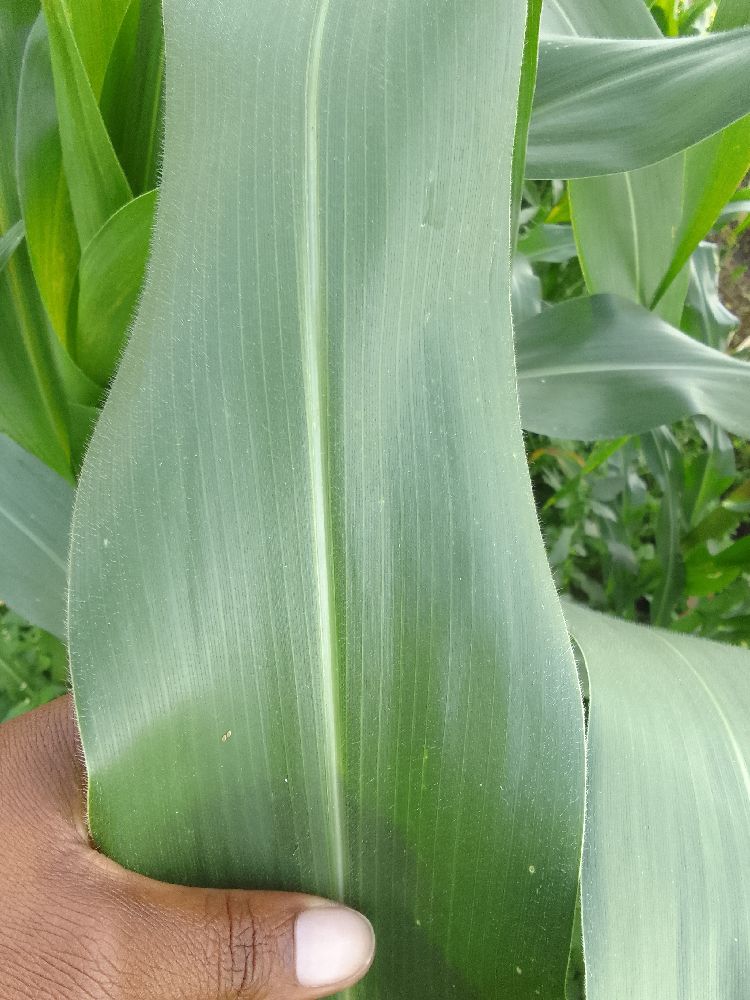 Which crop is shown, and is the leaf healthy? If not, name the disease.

maize, healthy
